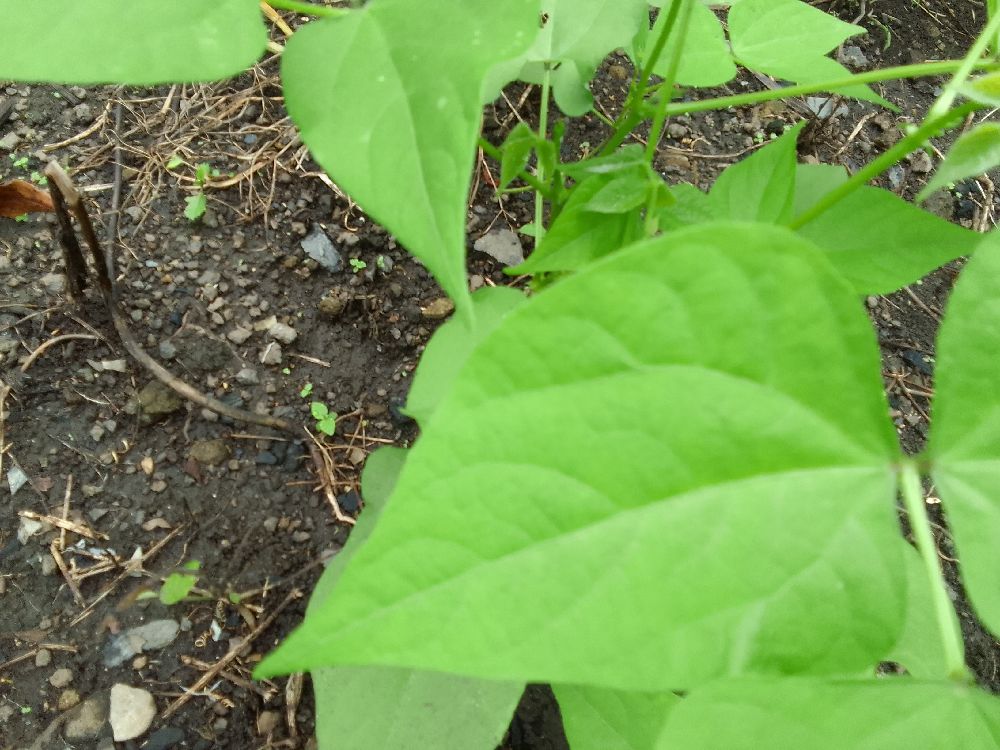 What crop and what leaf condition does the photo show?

common bean, healthy
